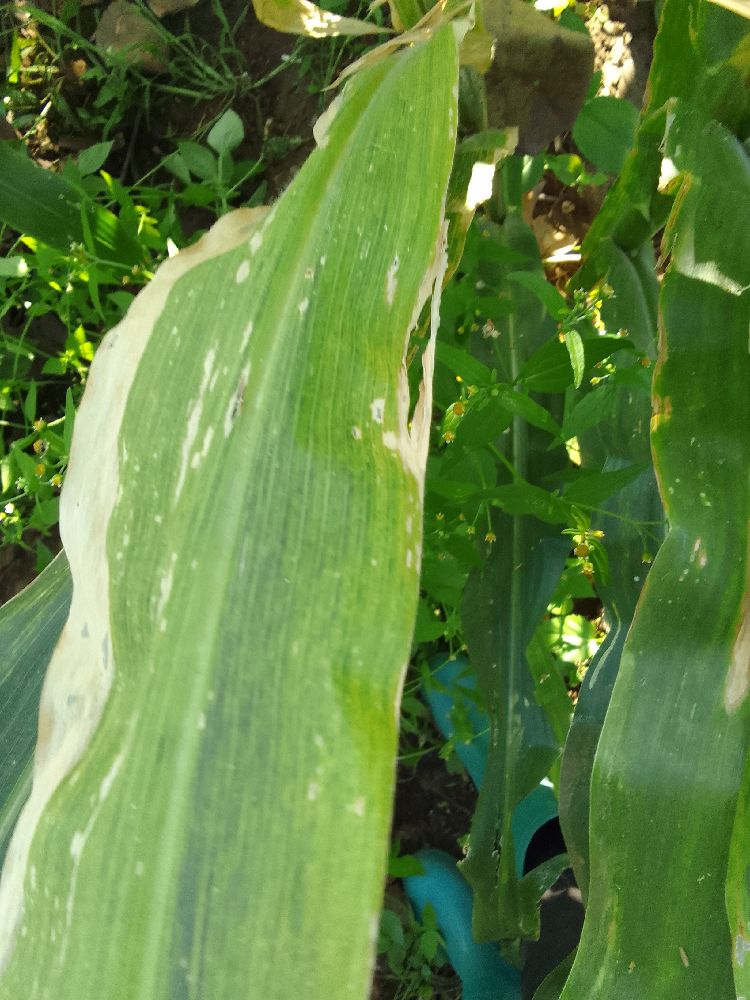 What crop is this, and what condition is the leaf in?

maize, maize lethal necrosis
